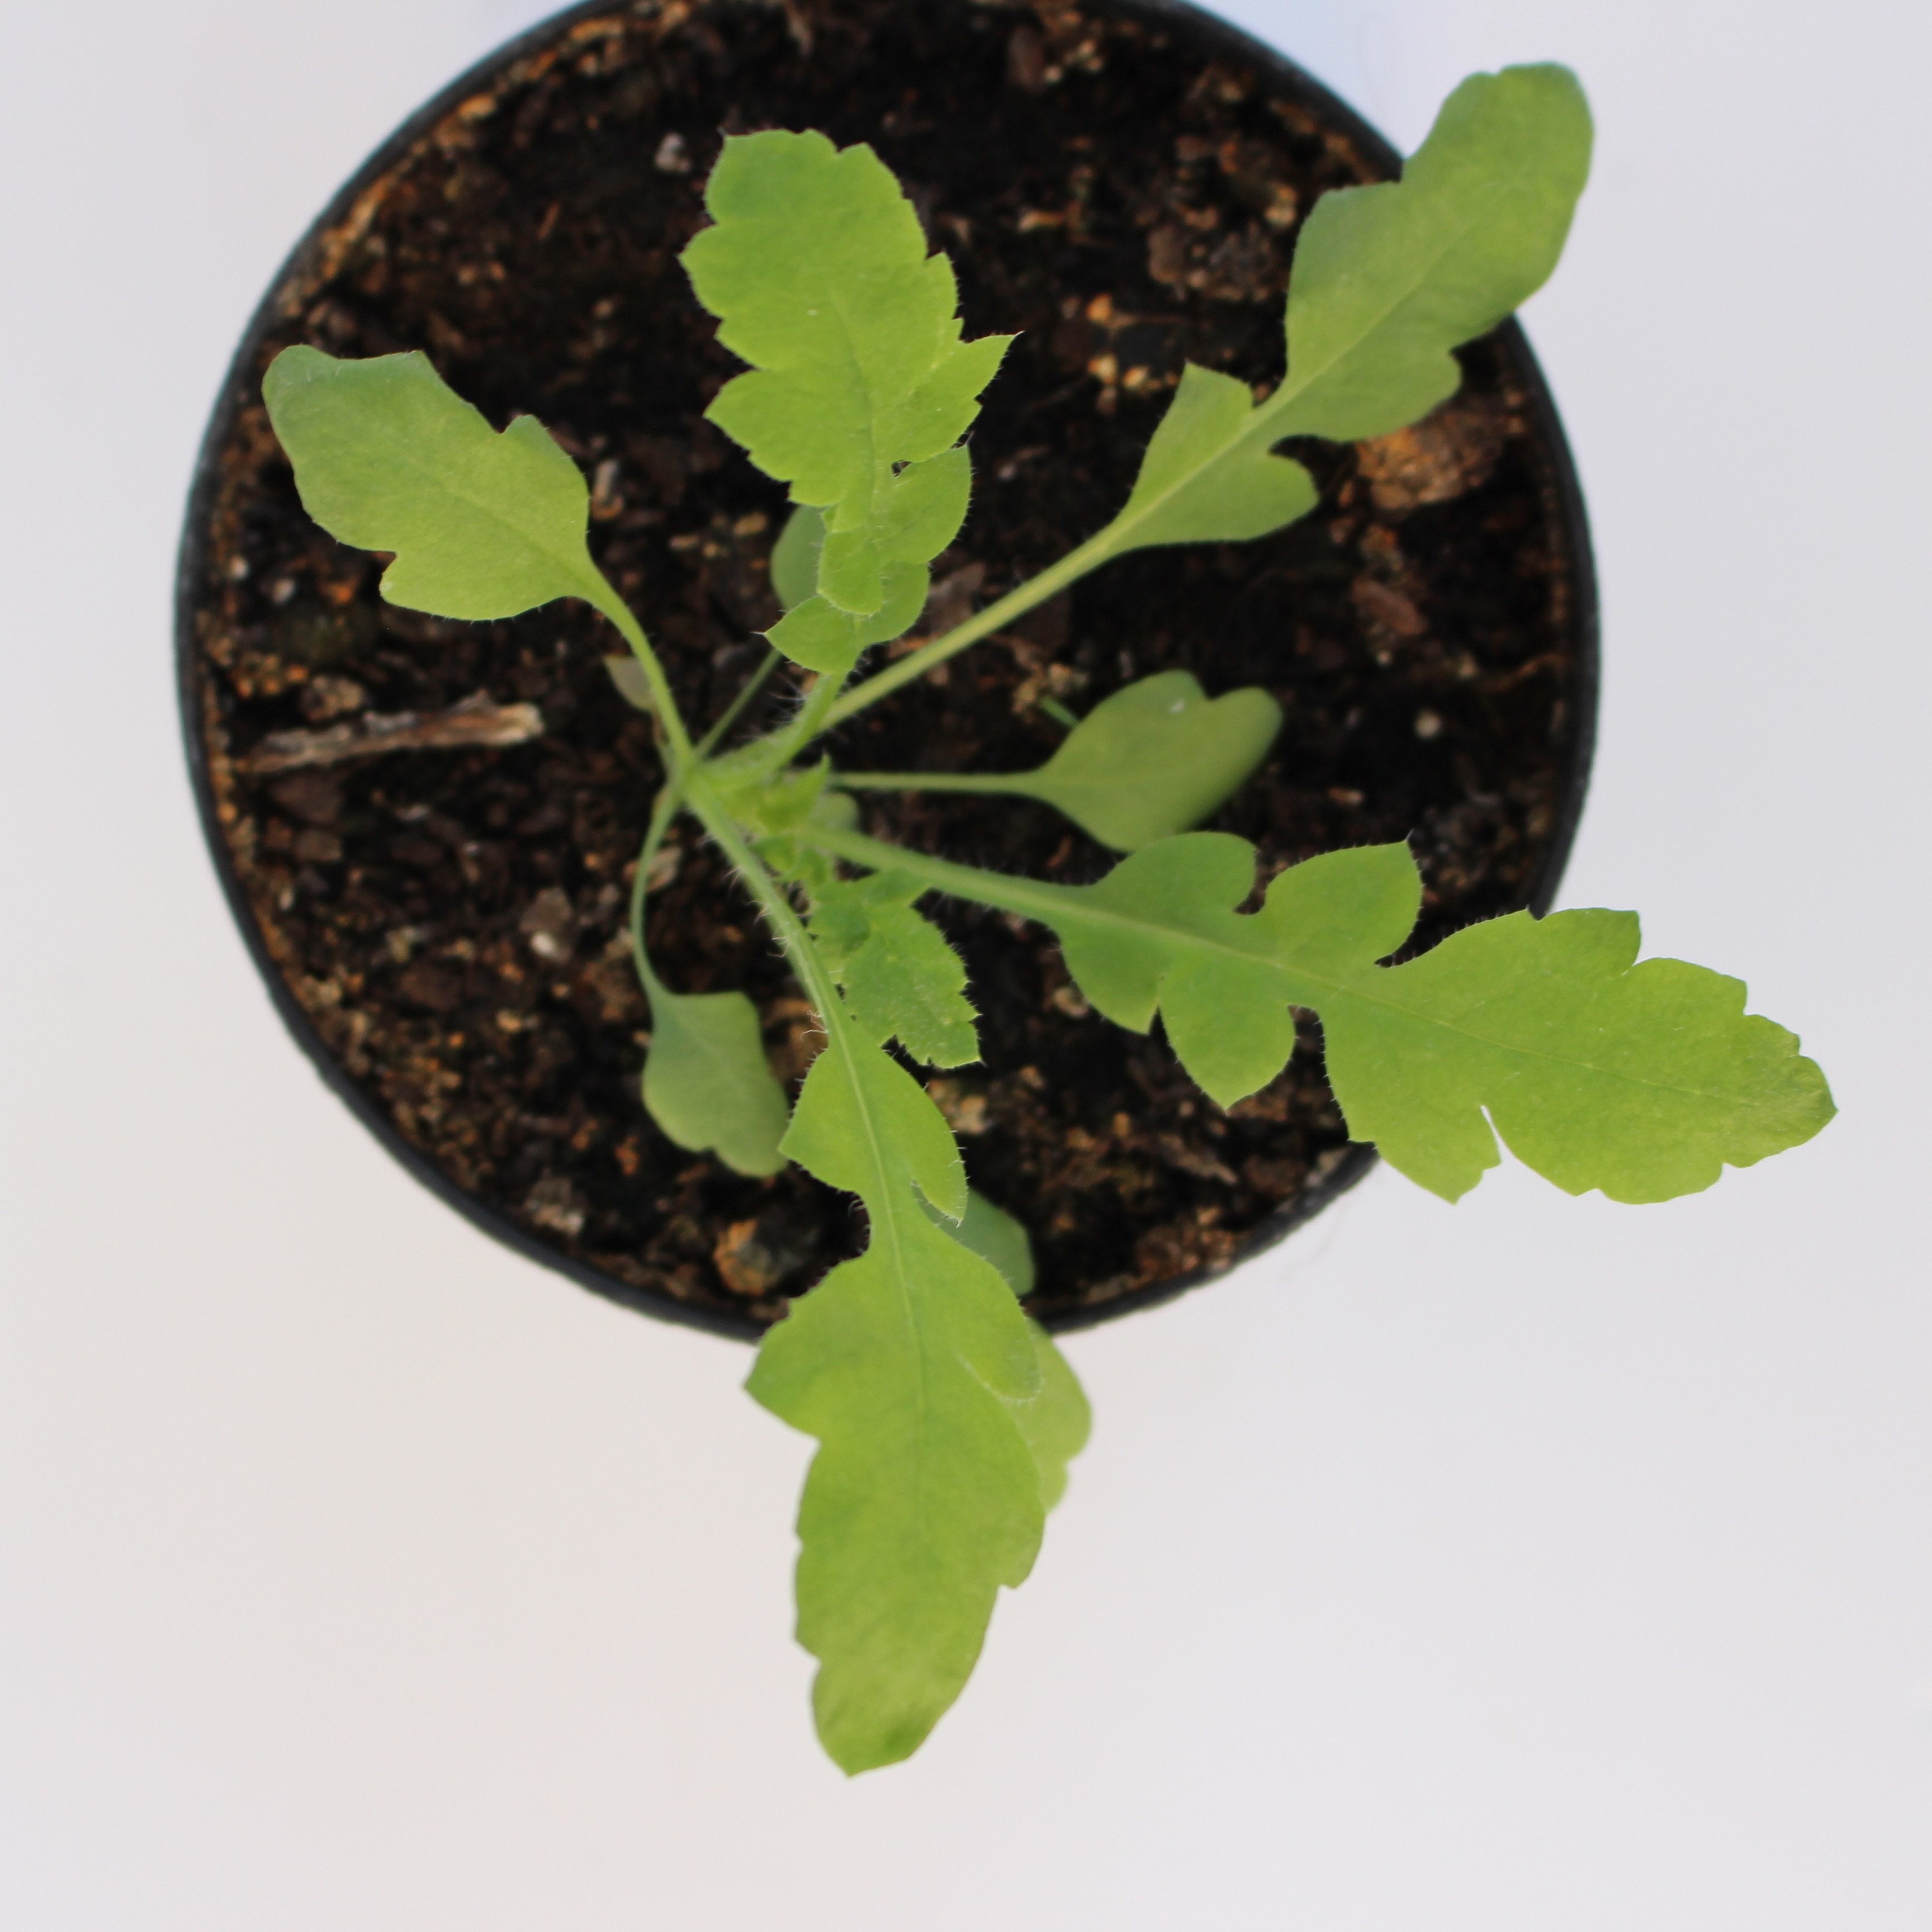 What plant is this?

Papaver rhoeas
